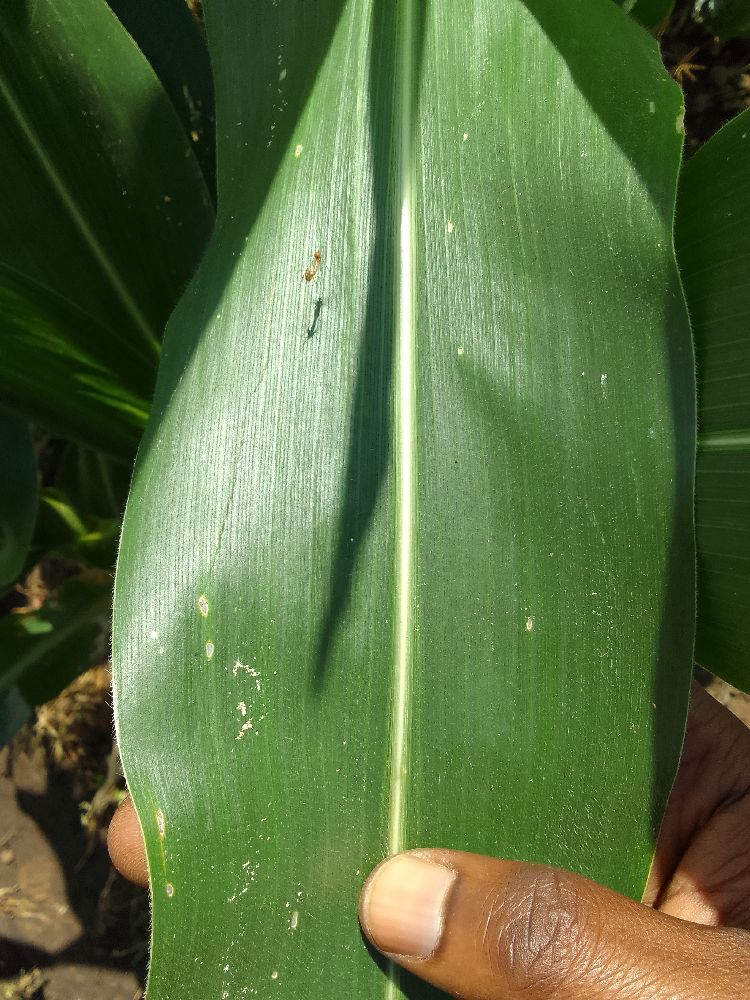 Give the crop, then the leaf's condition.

maize, healthy
